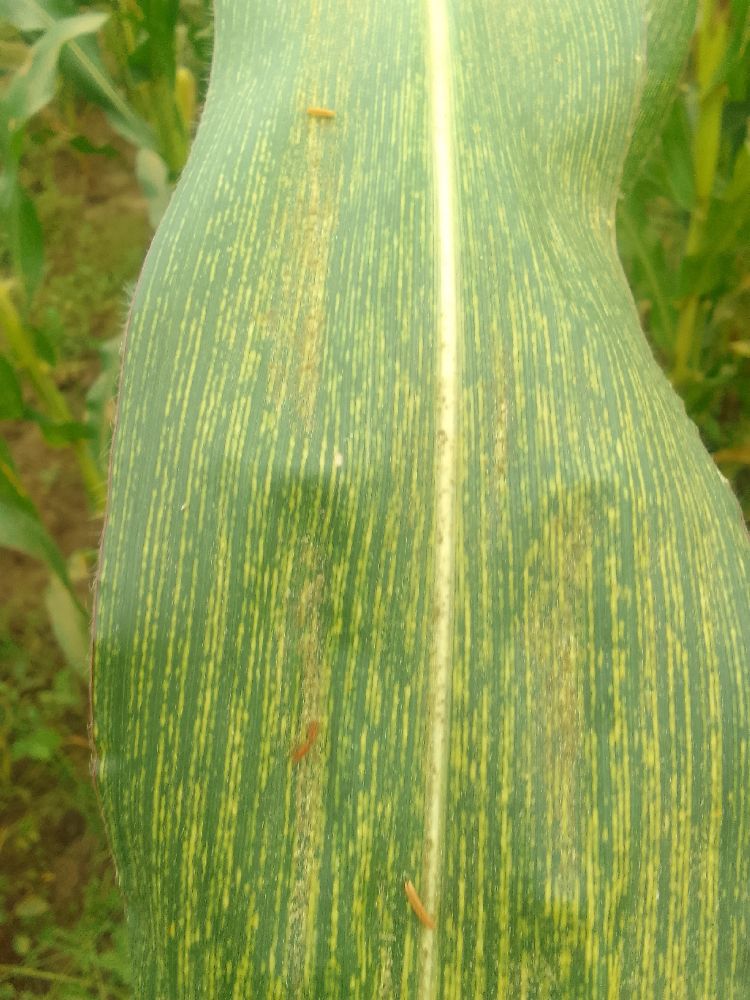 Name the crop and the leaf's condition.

maize, maize streak virus
